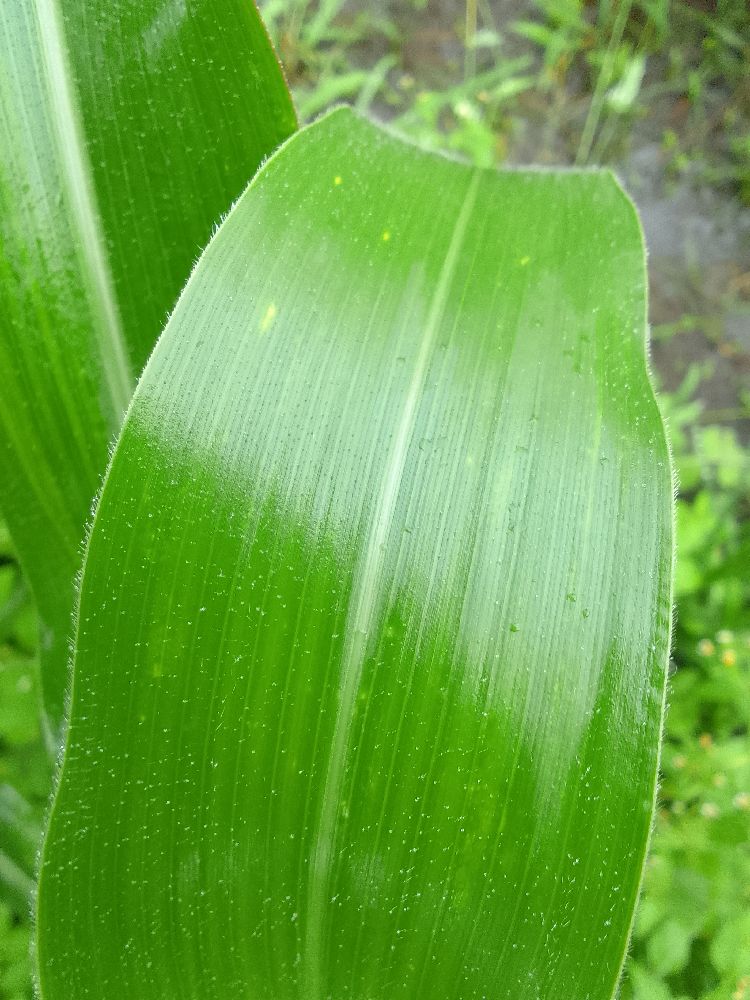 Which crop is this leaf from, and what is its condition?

maize, healthy
